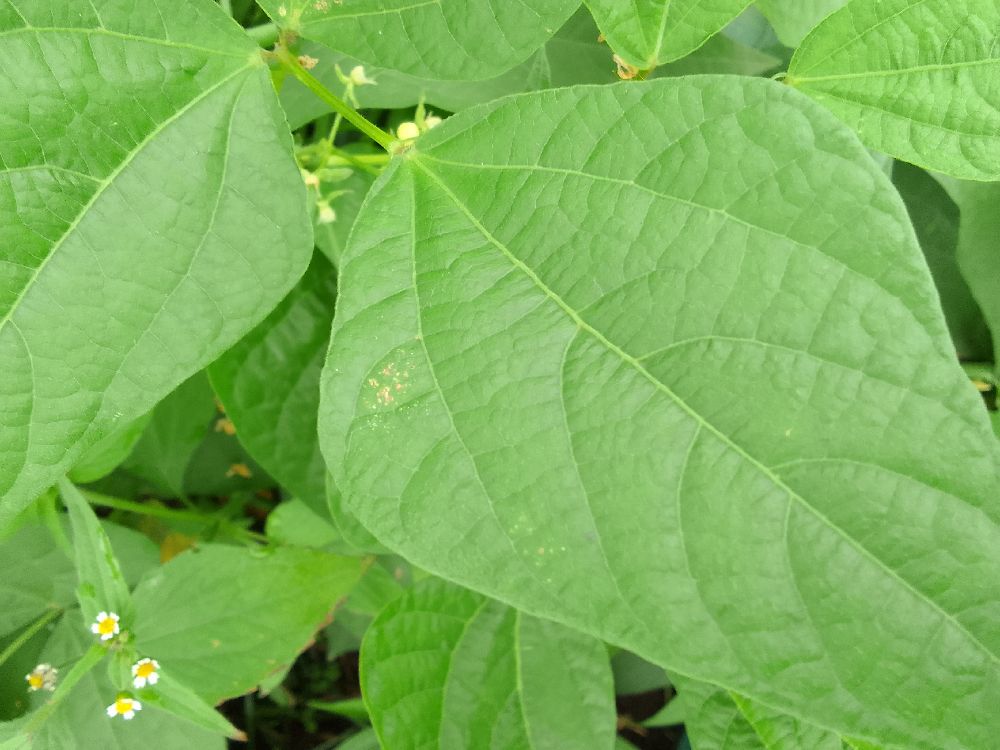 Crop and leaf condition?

common bean, healthy
